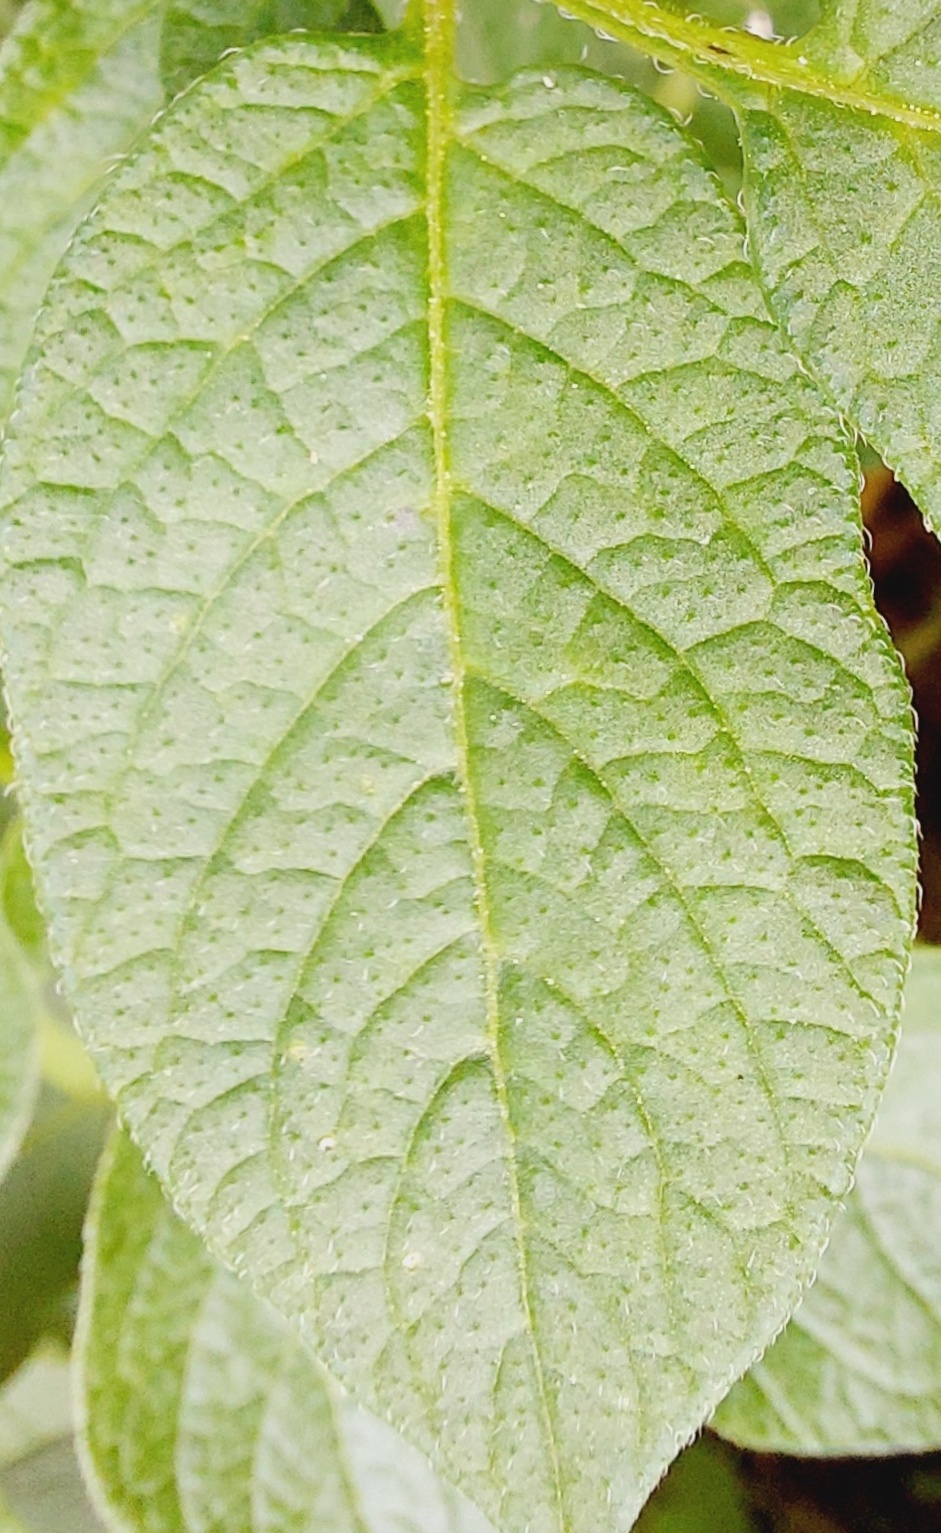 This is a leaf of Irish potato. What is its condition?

healthy
